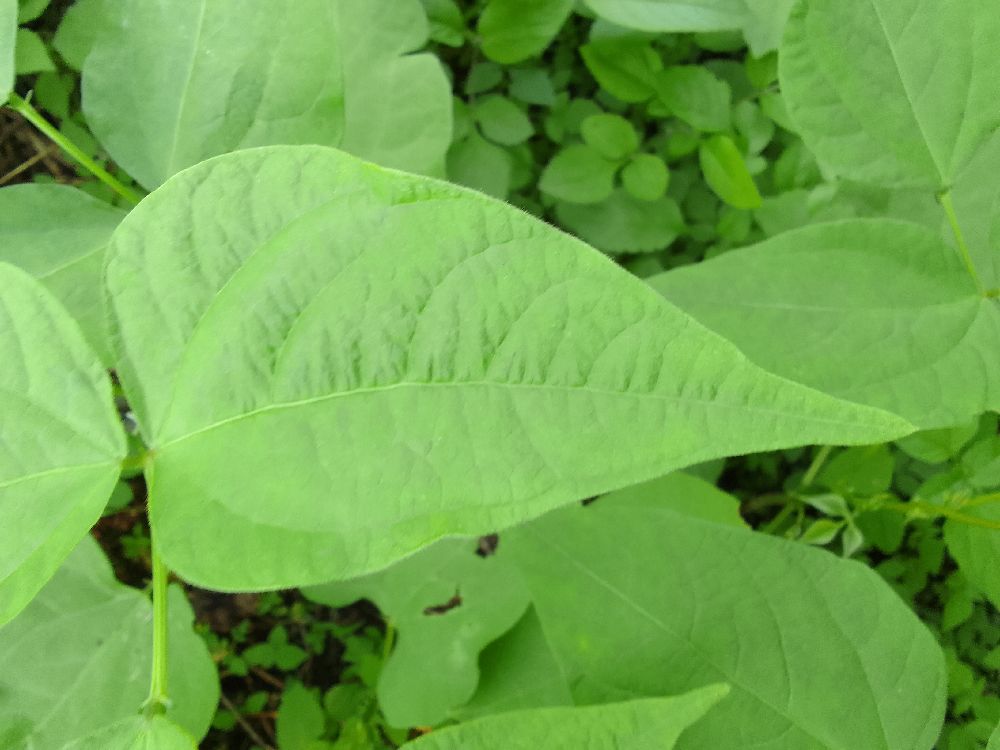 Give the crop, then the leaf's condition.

common bean, healthy
